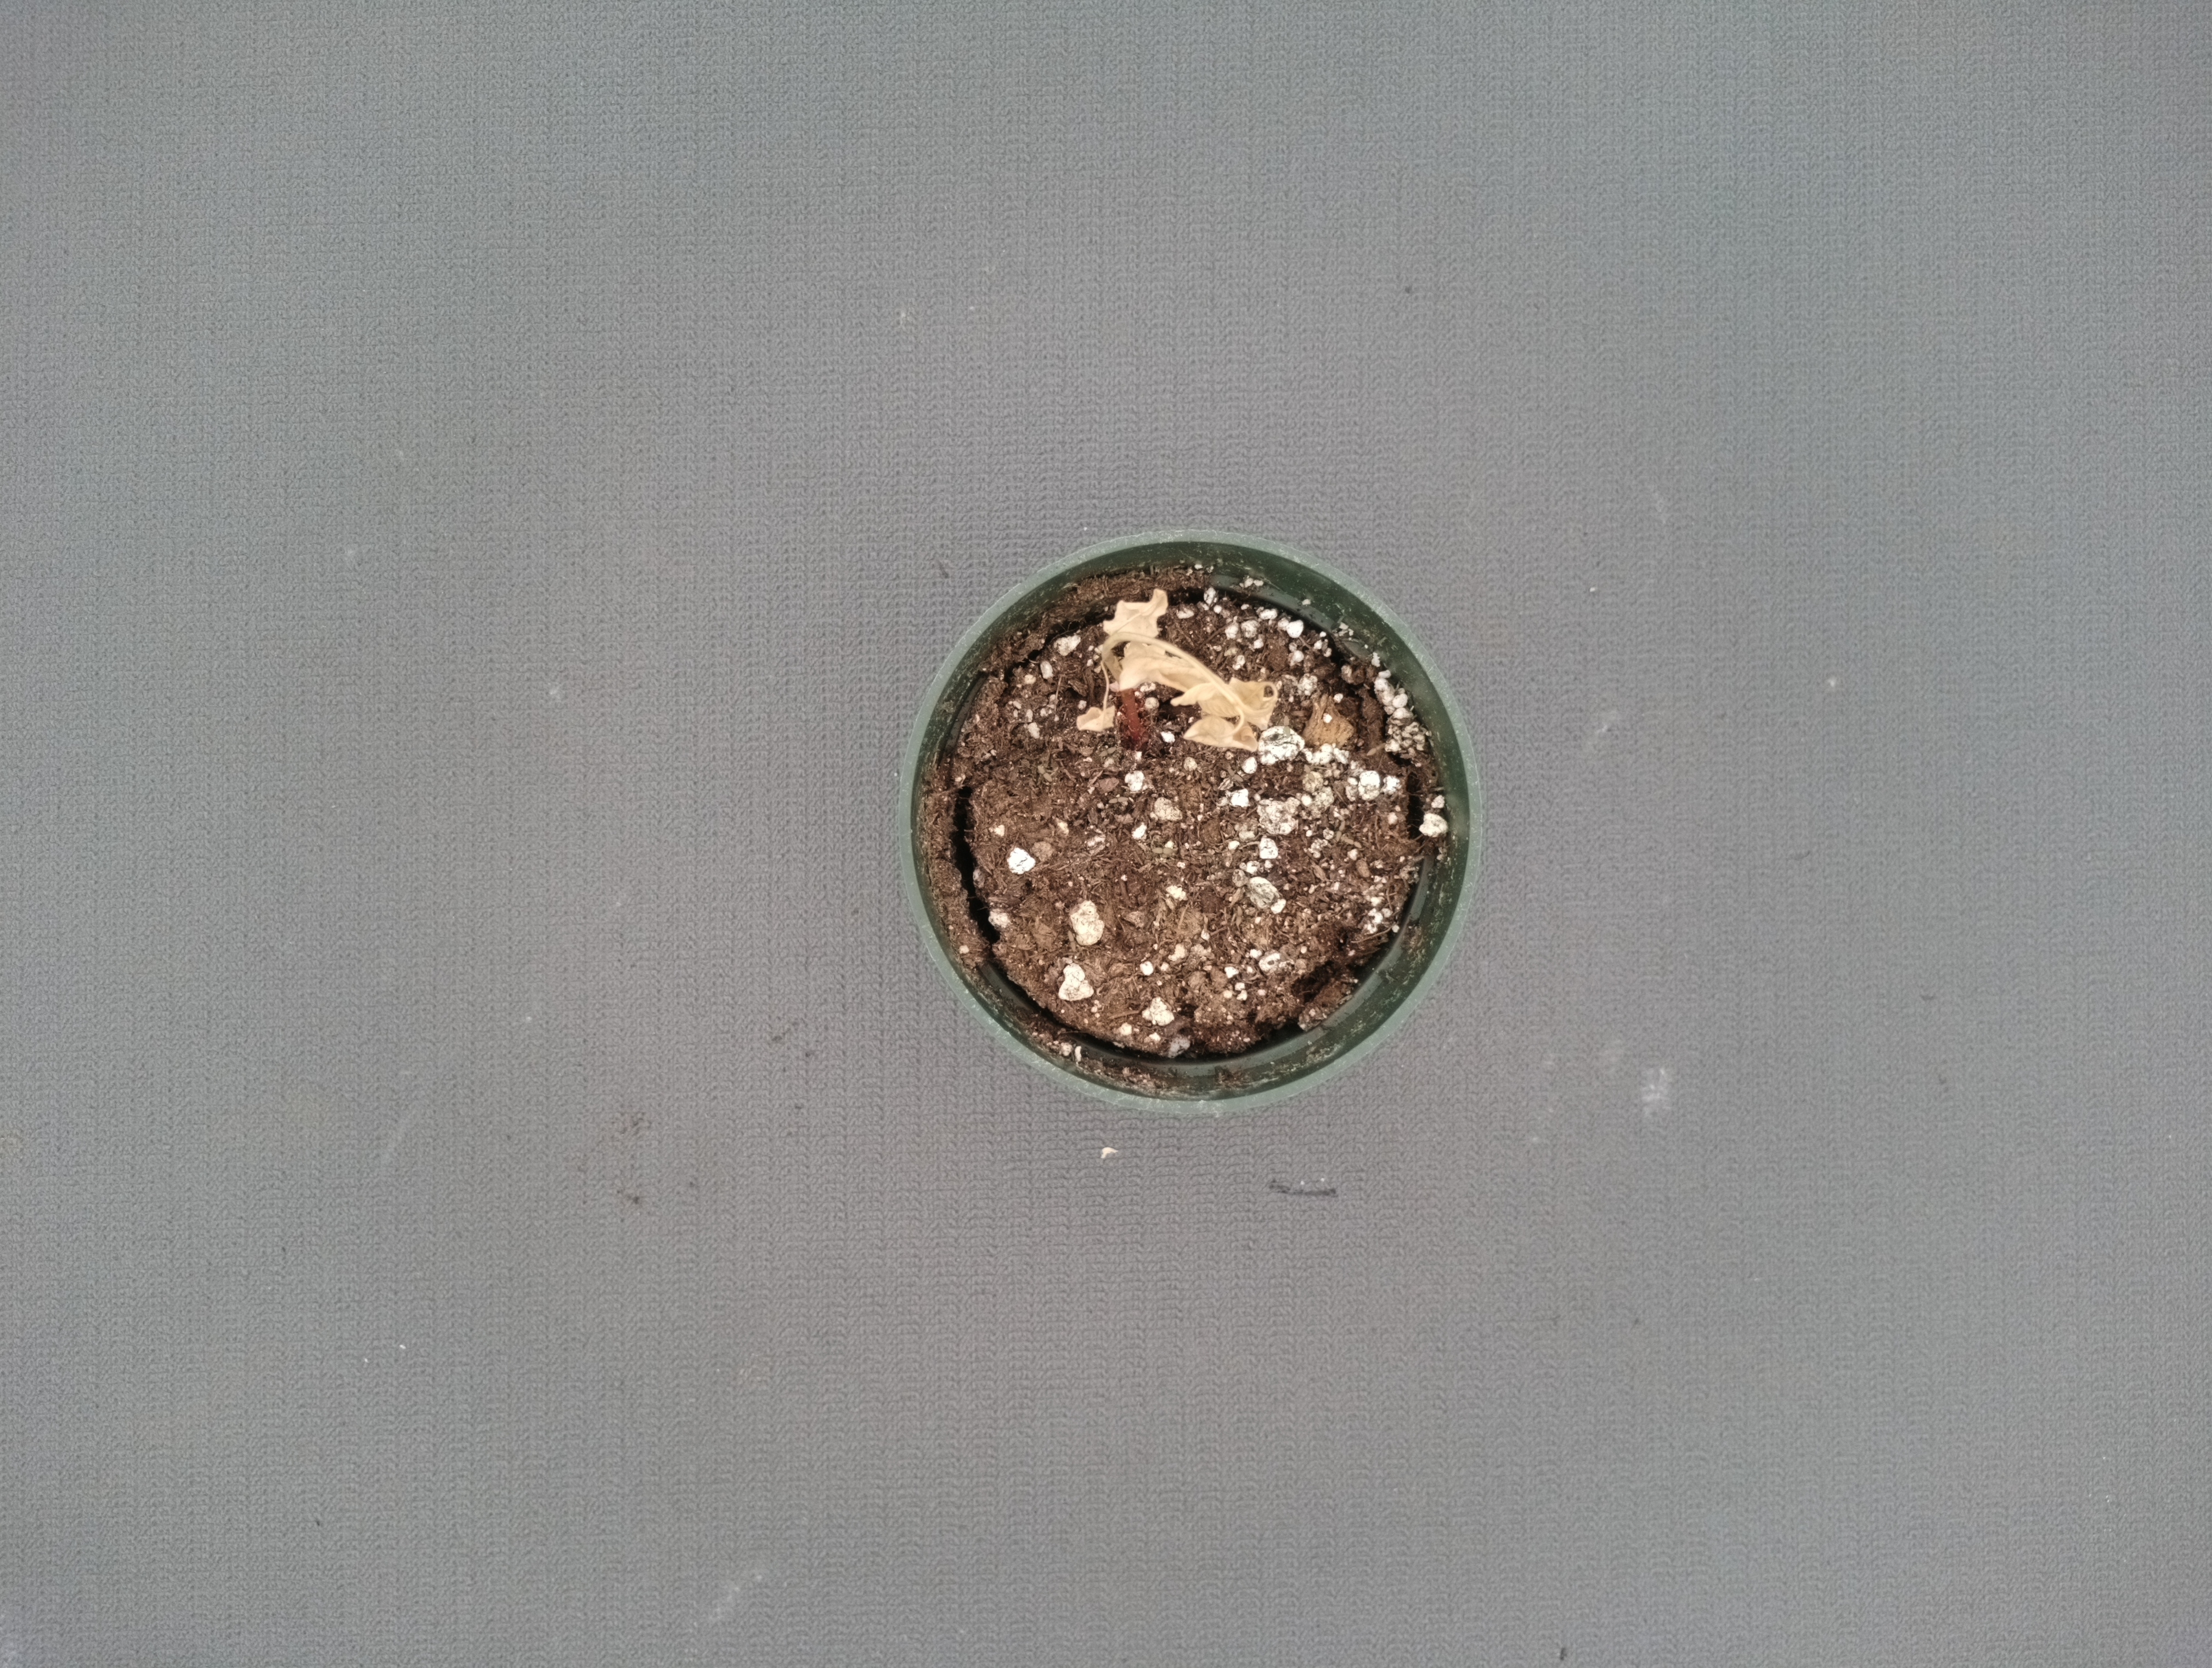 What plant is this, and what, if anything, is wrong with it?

waterhemp, necrosis only
